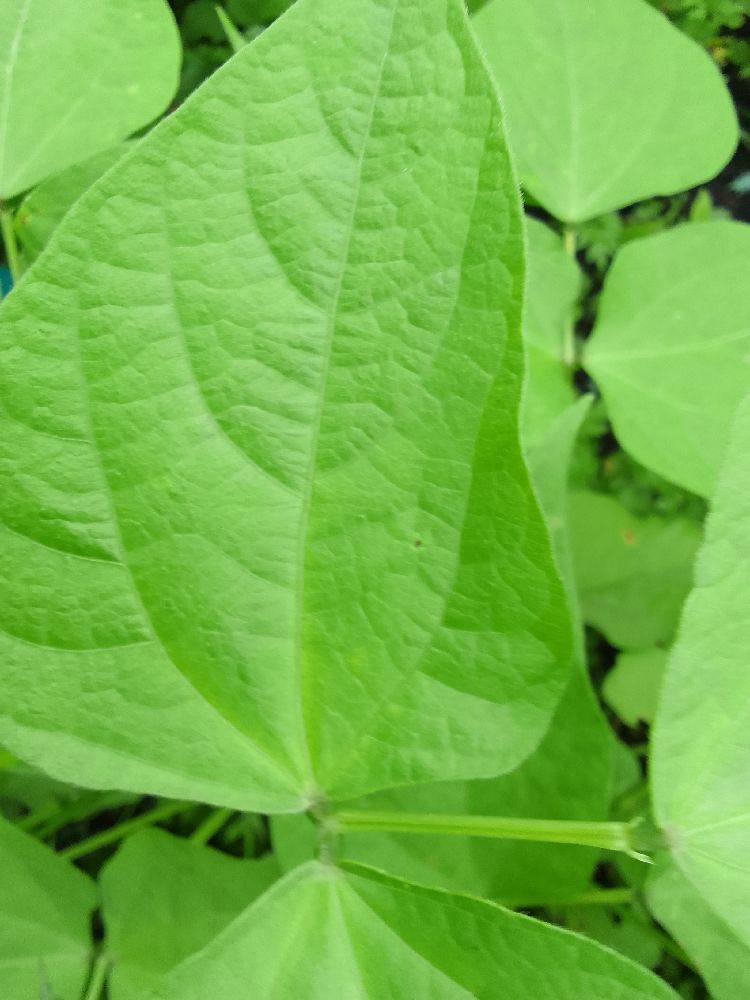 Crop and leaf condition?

common bean, healthy
